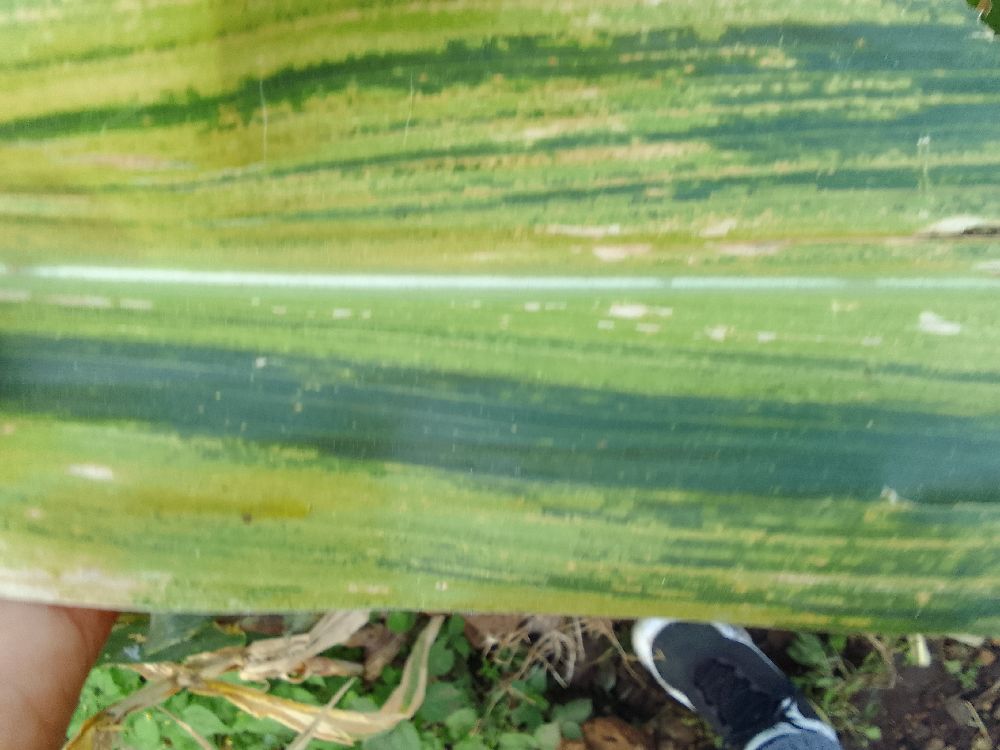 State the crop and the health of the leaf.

maize, maize lethal necrosis
